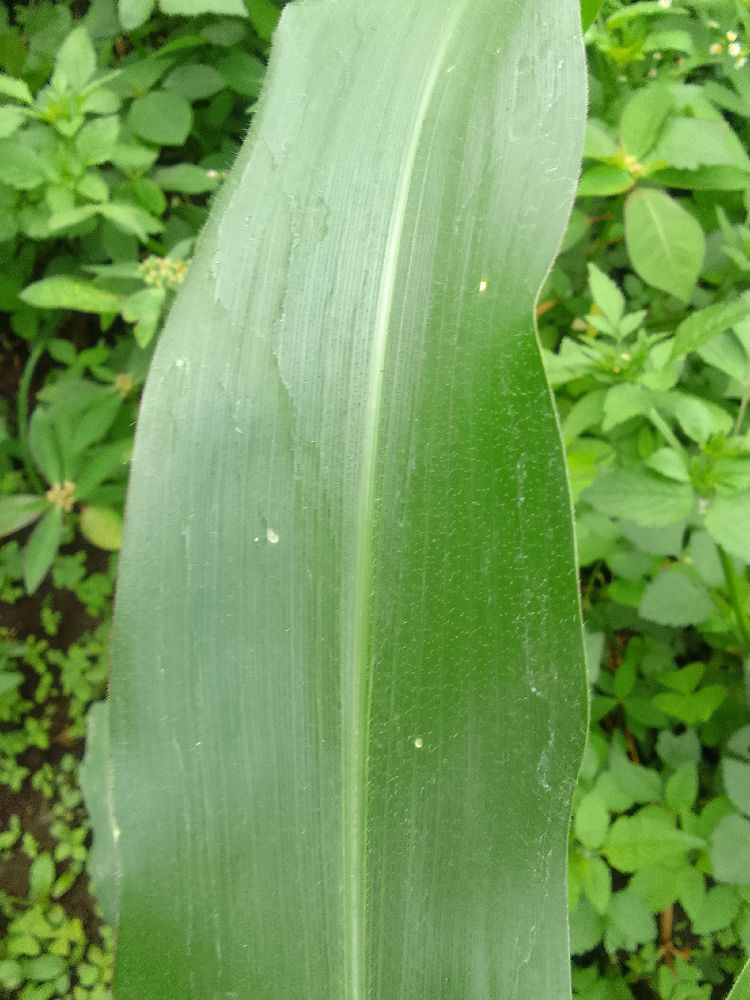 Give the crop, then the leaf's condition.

maize, healthy
